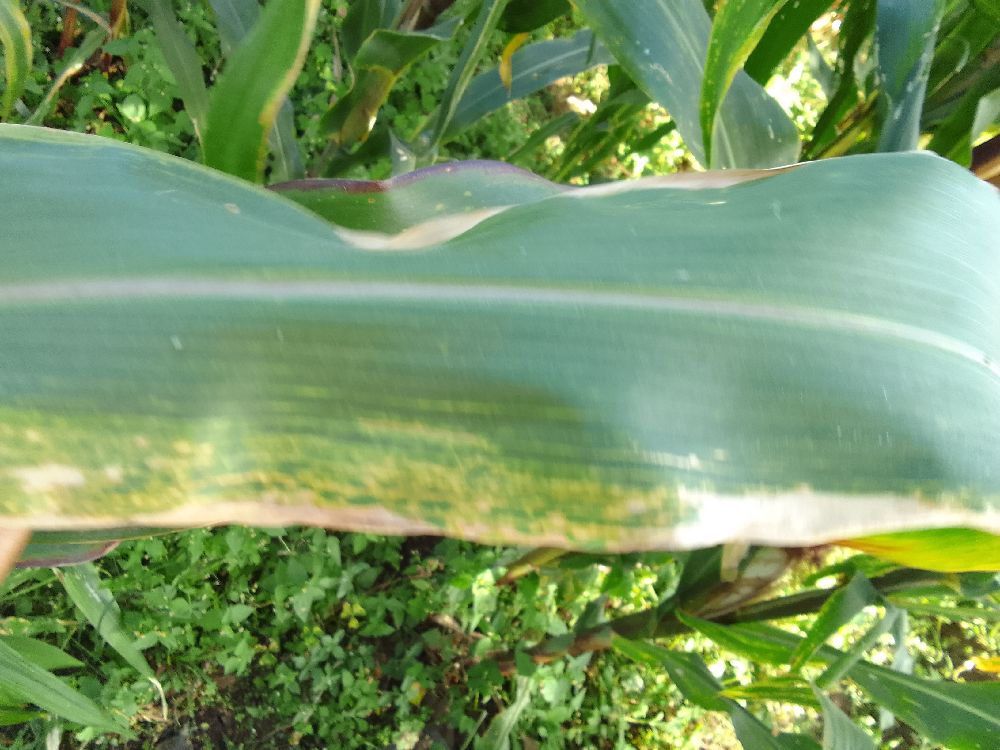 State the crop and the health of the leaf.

maize, maize lethal necrosis
